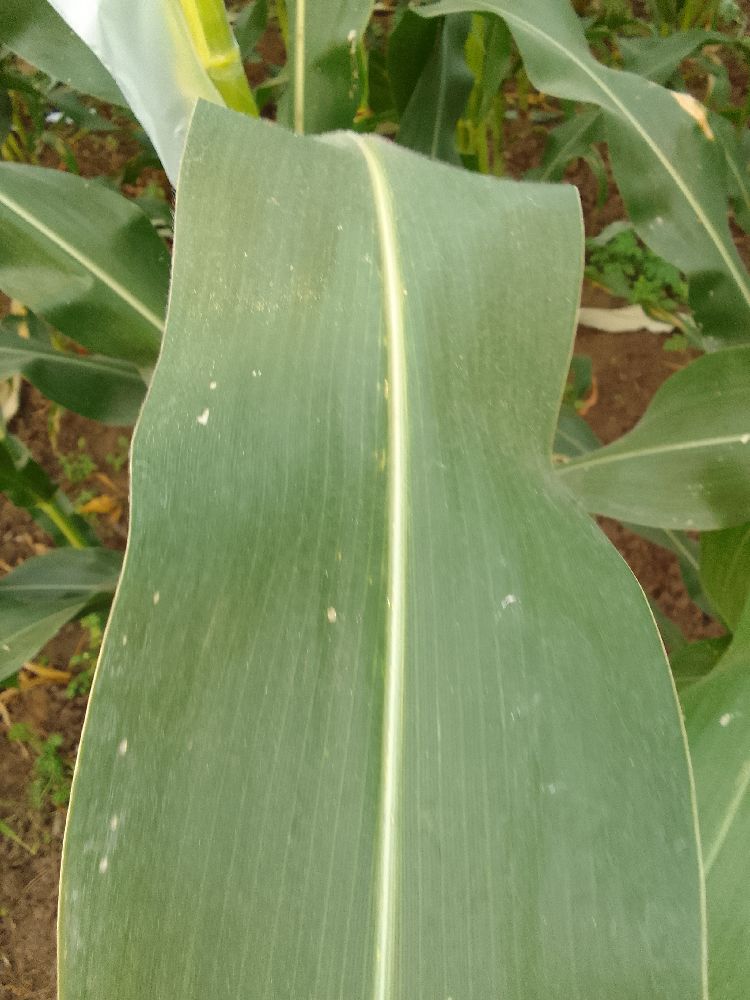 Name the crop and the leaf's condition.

maize, healthy
